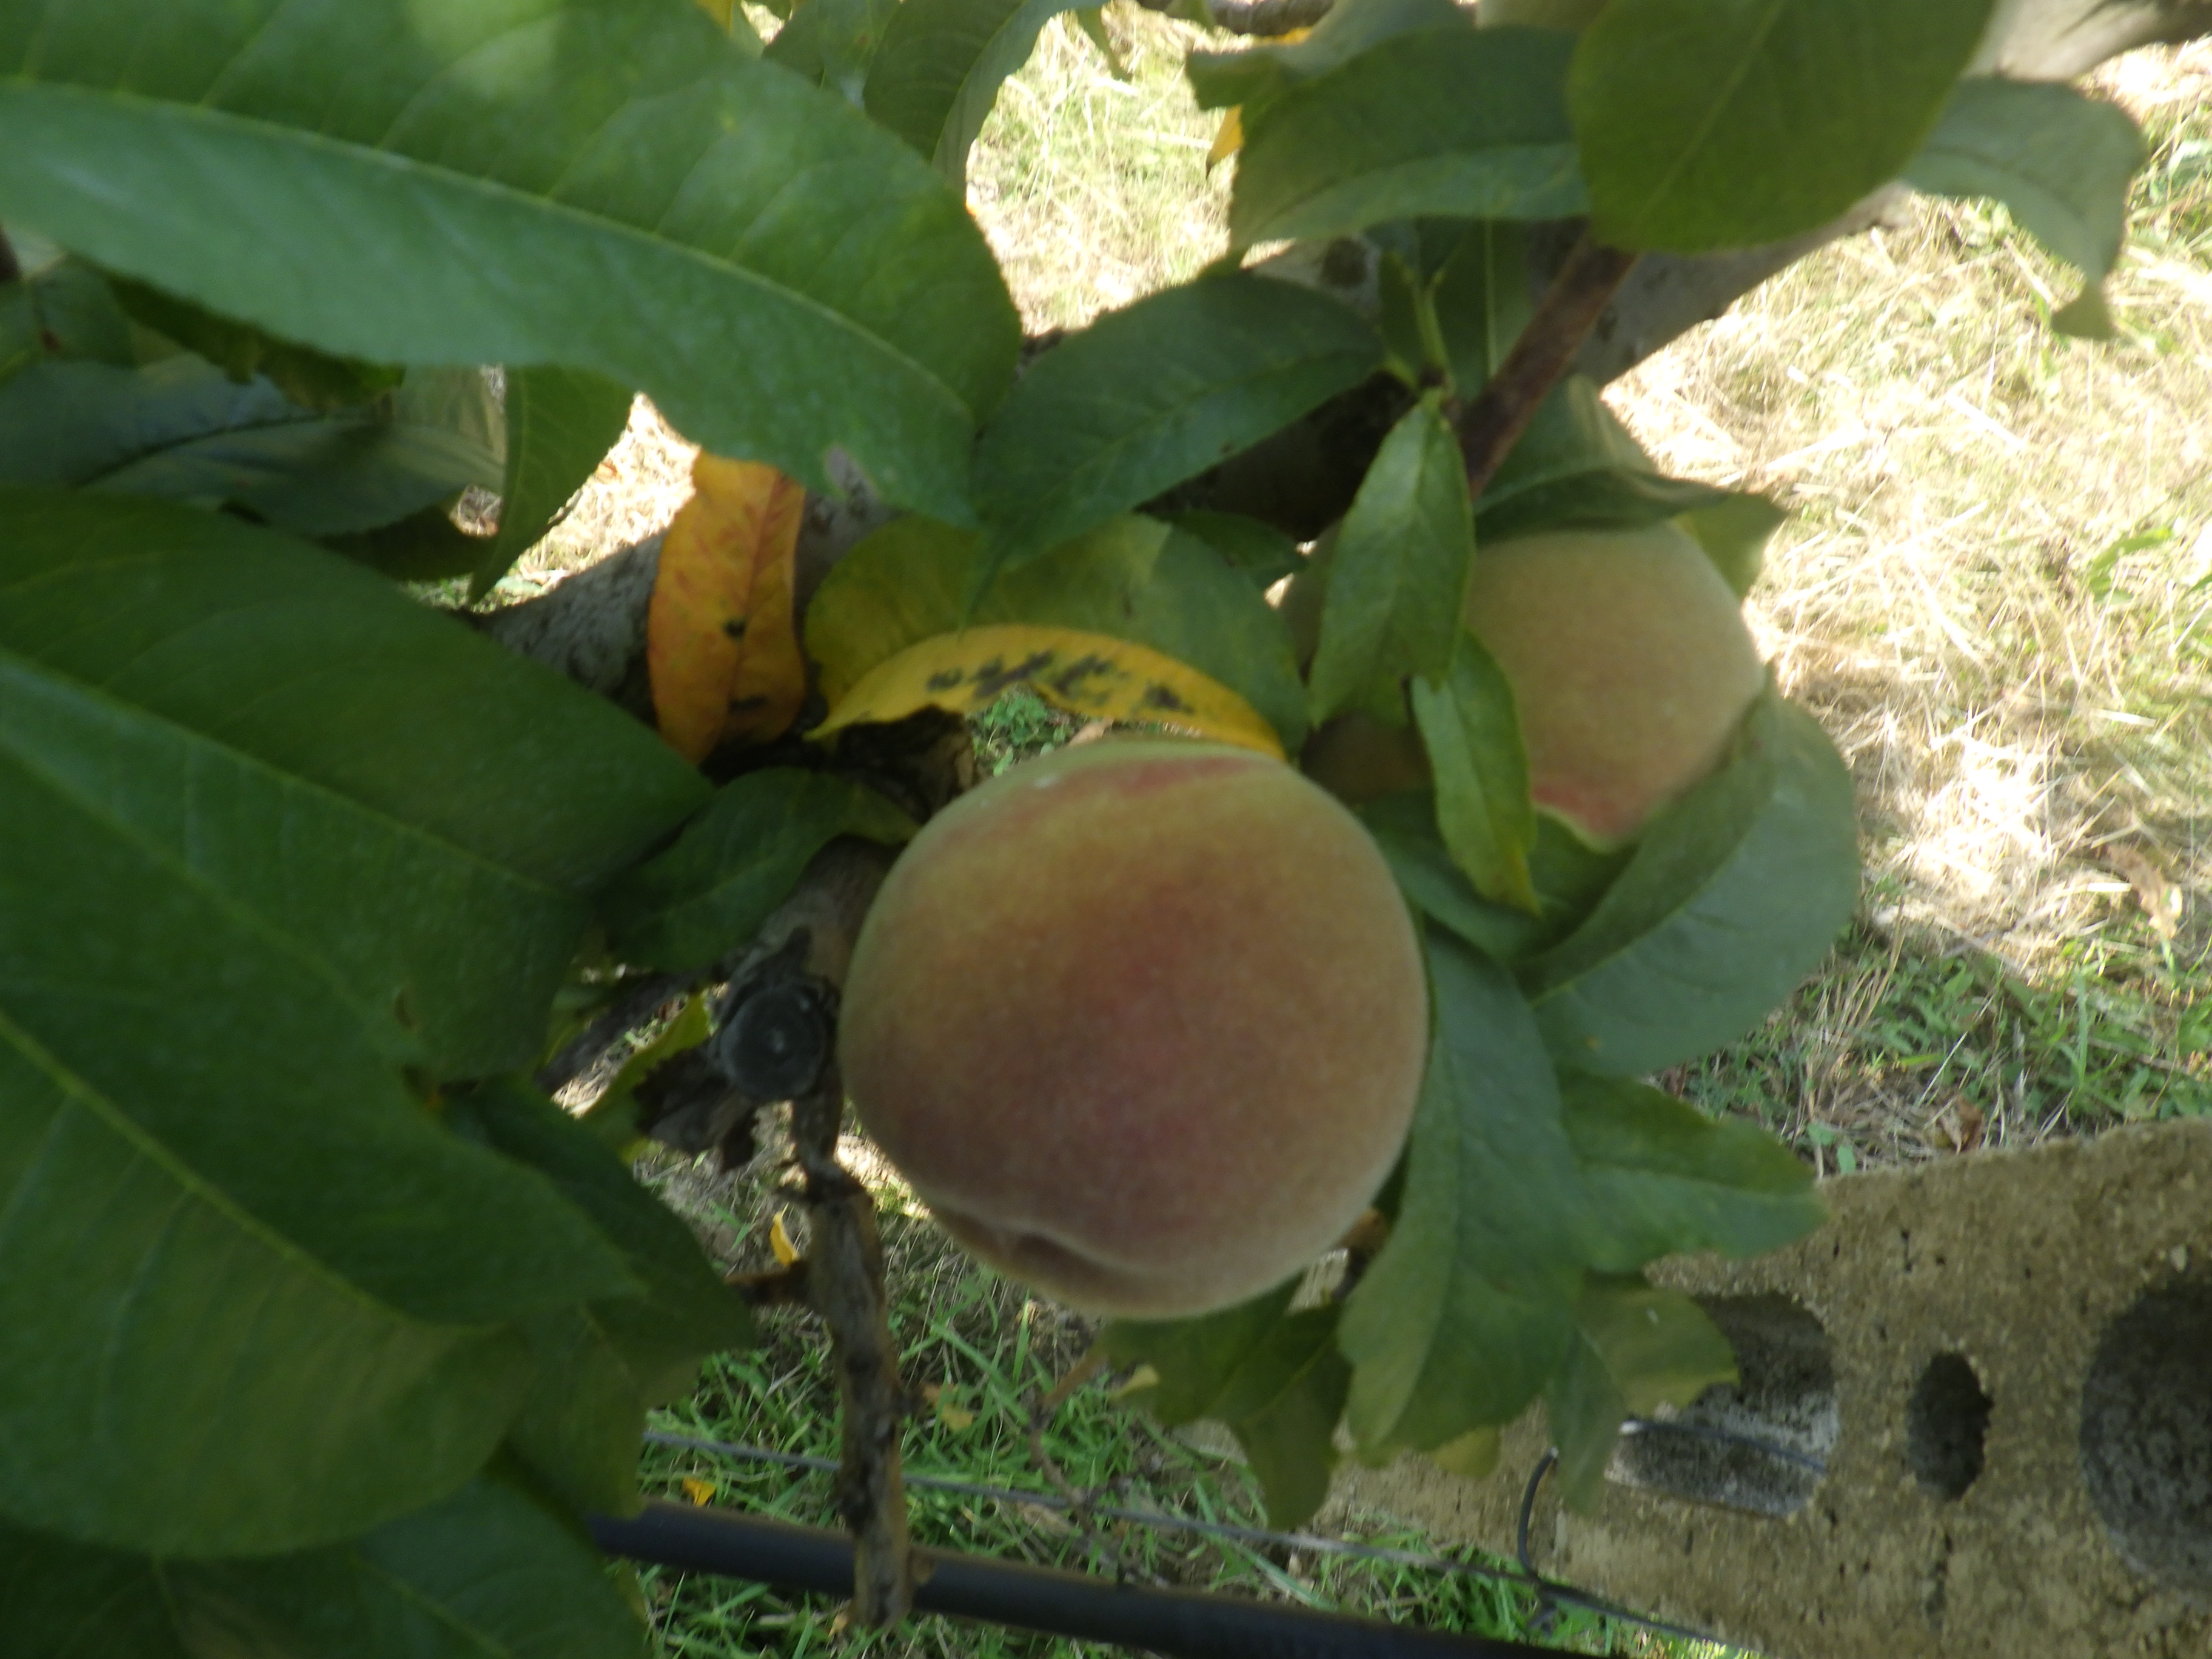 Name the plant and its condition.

peach, chlorosis, shot hole disease
